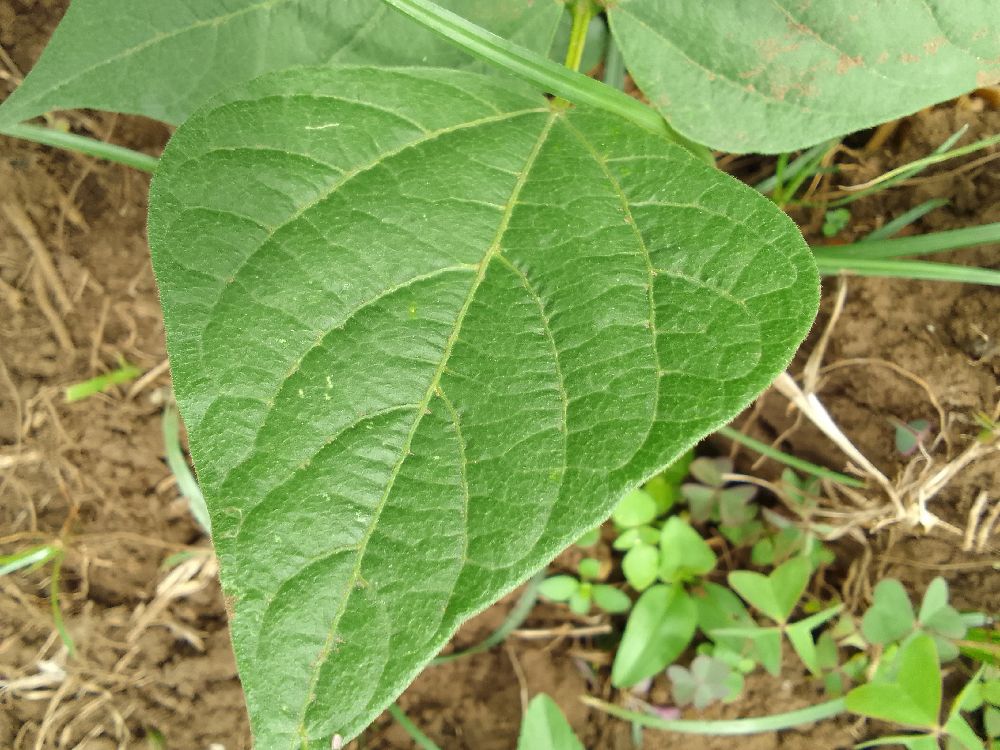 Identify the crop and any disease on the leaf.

common bean, healthy
